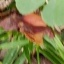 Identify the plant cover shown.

unstructured weed
